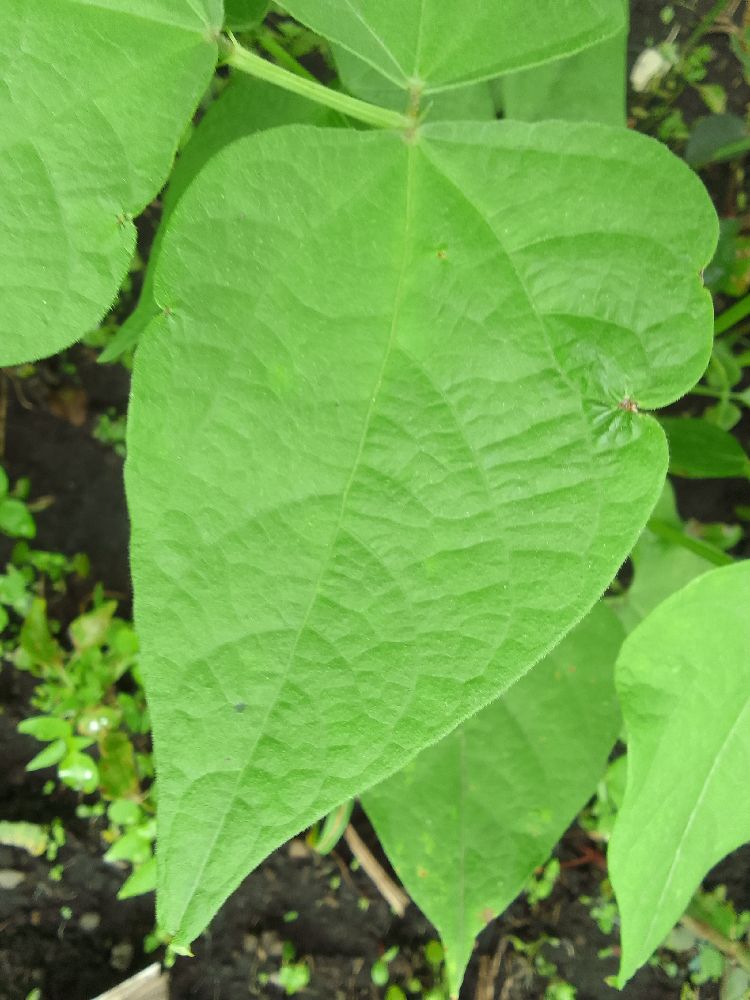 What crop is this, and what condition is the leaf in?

common bean, healthy
